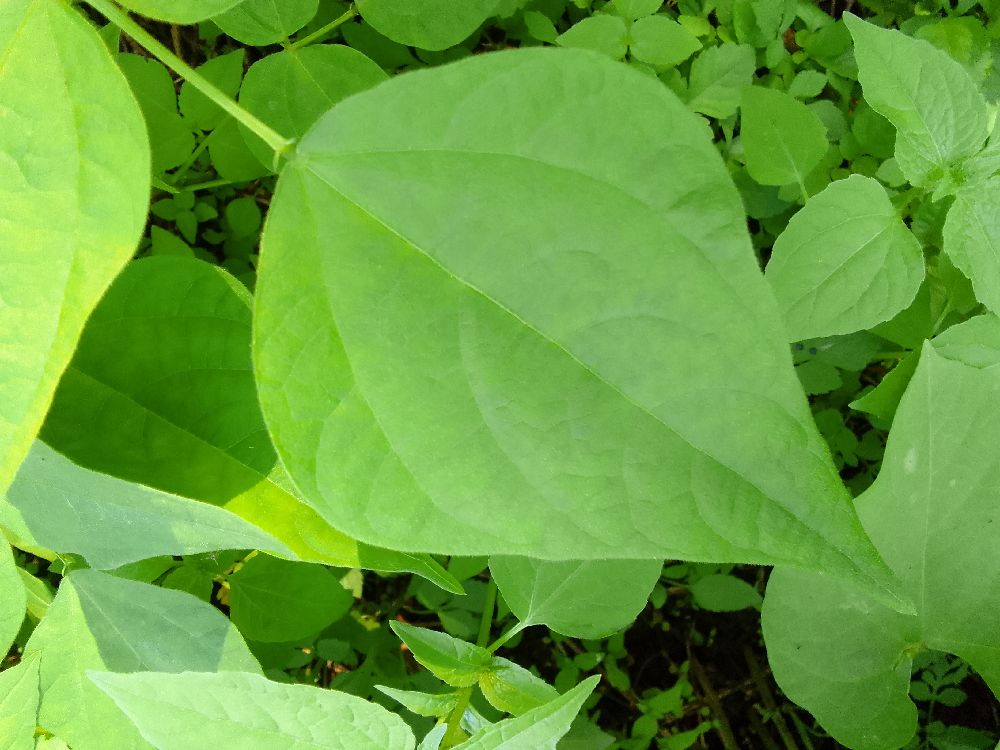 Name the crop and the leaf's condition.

common bean, healthy
